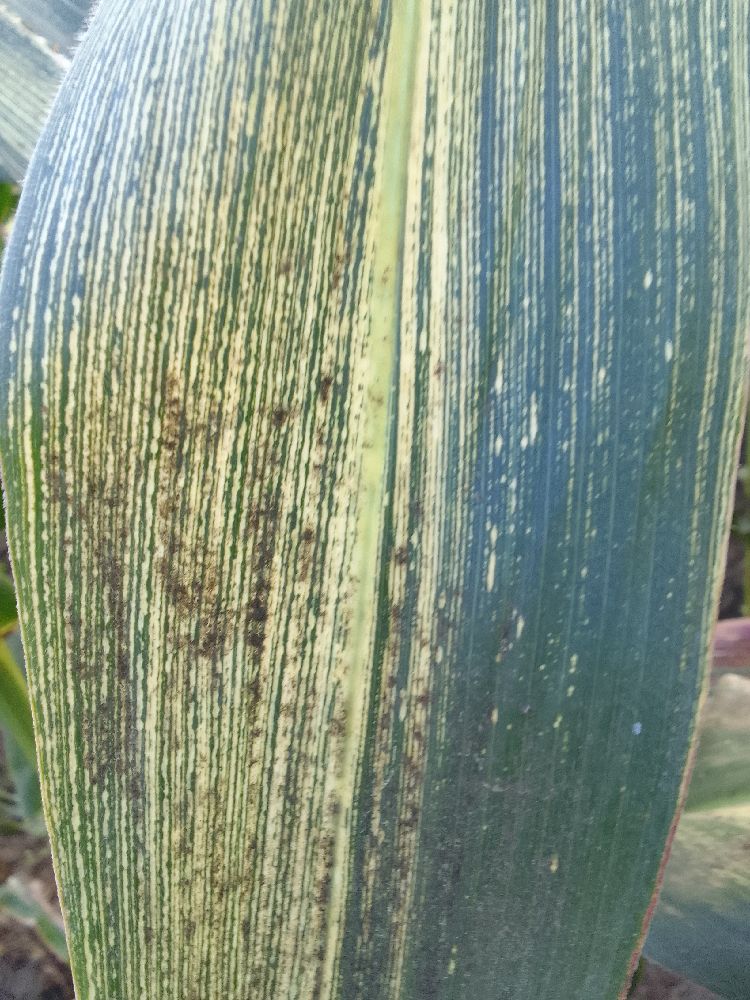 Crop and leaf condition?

maize, maize streak virus
